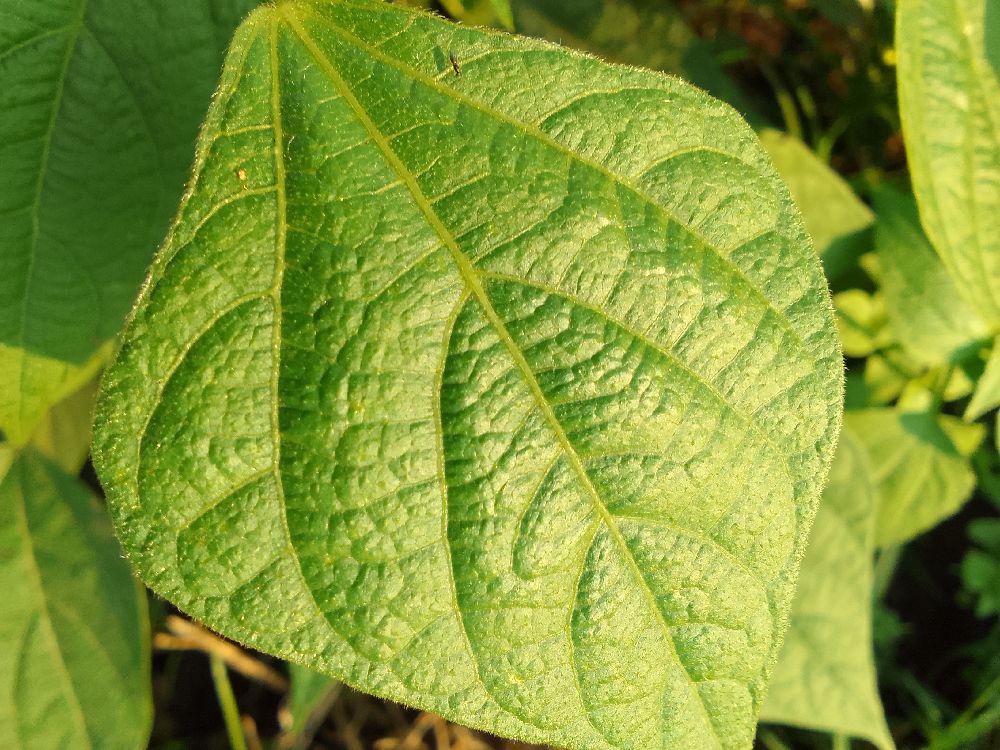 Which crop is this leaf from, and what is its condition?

common bean, healthy
